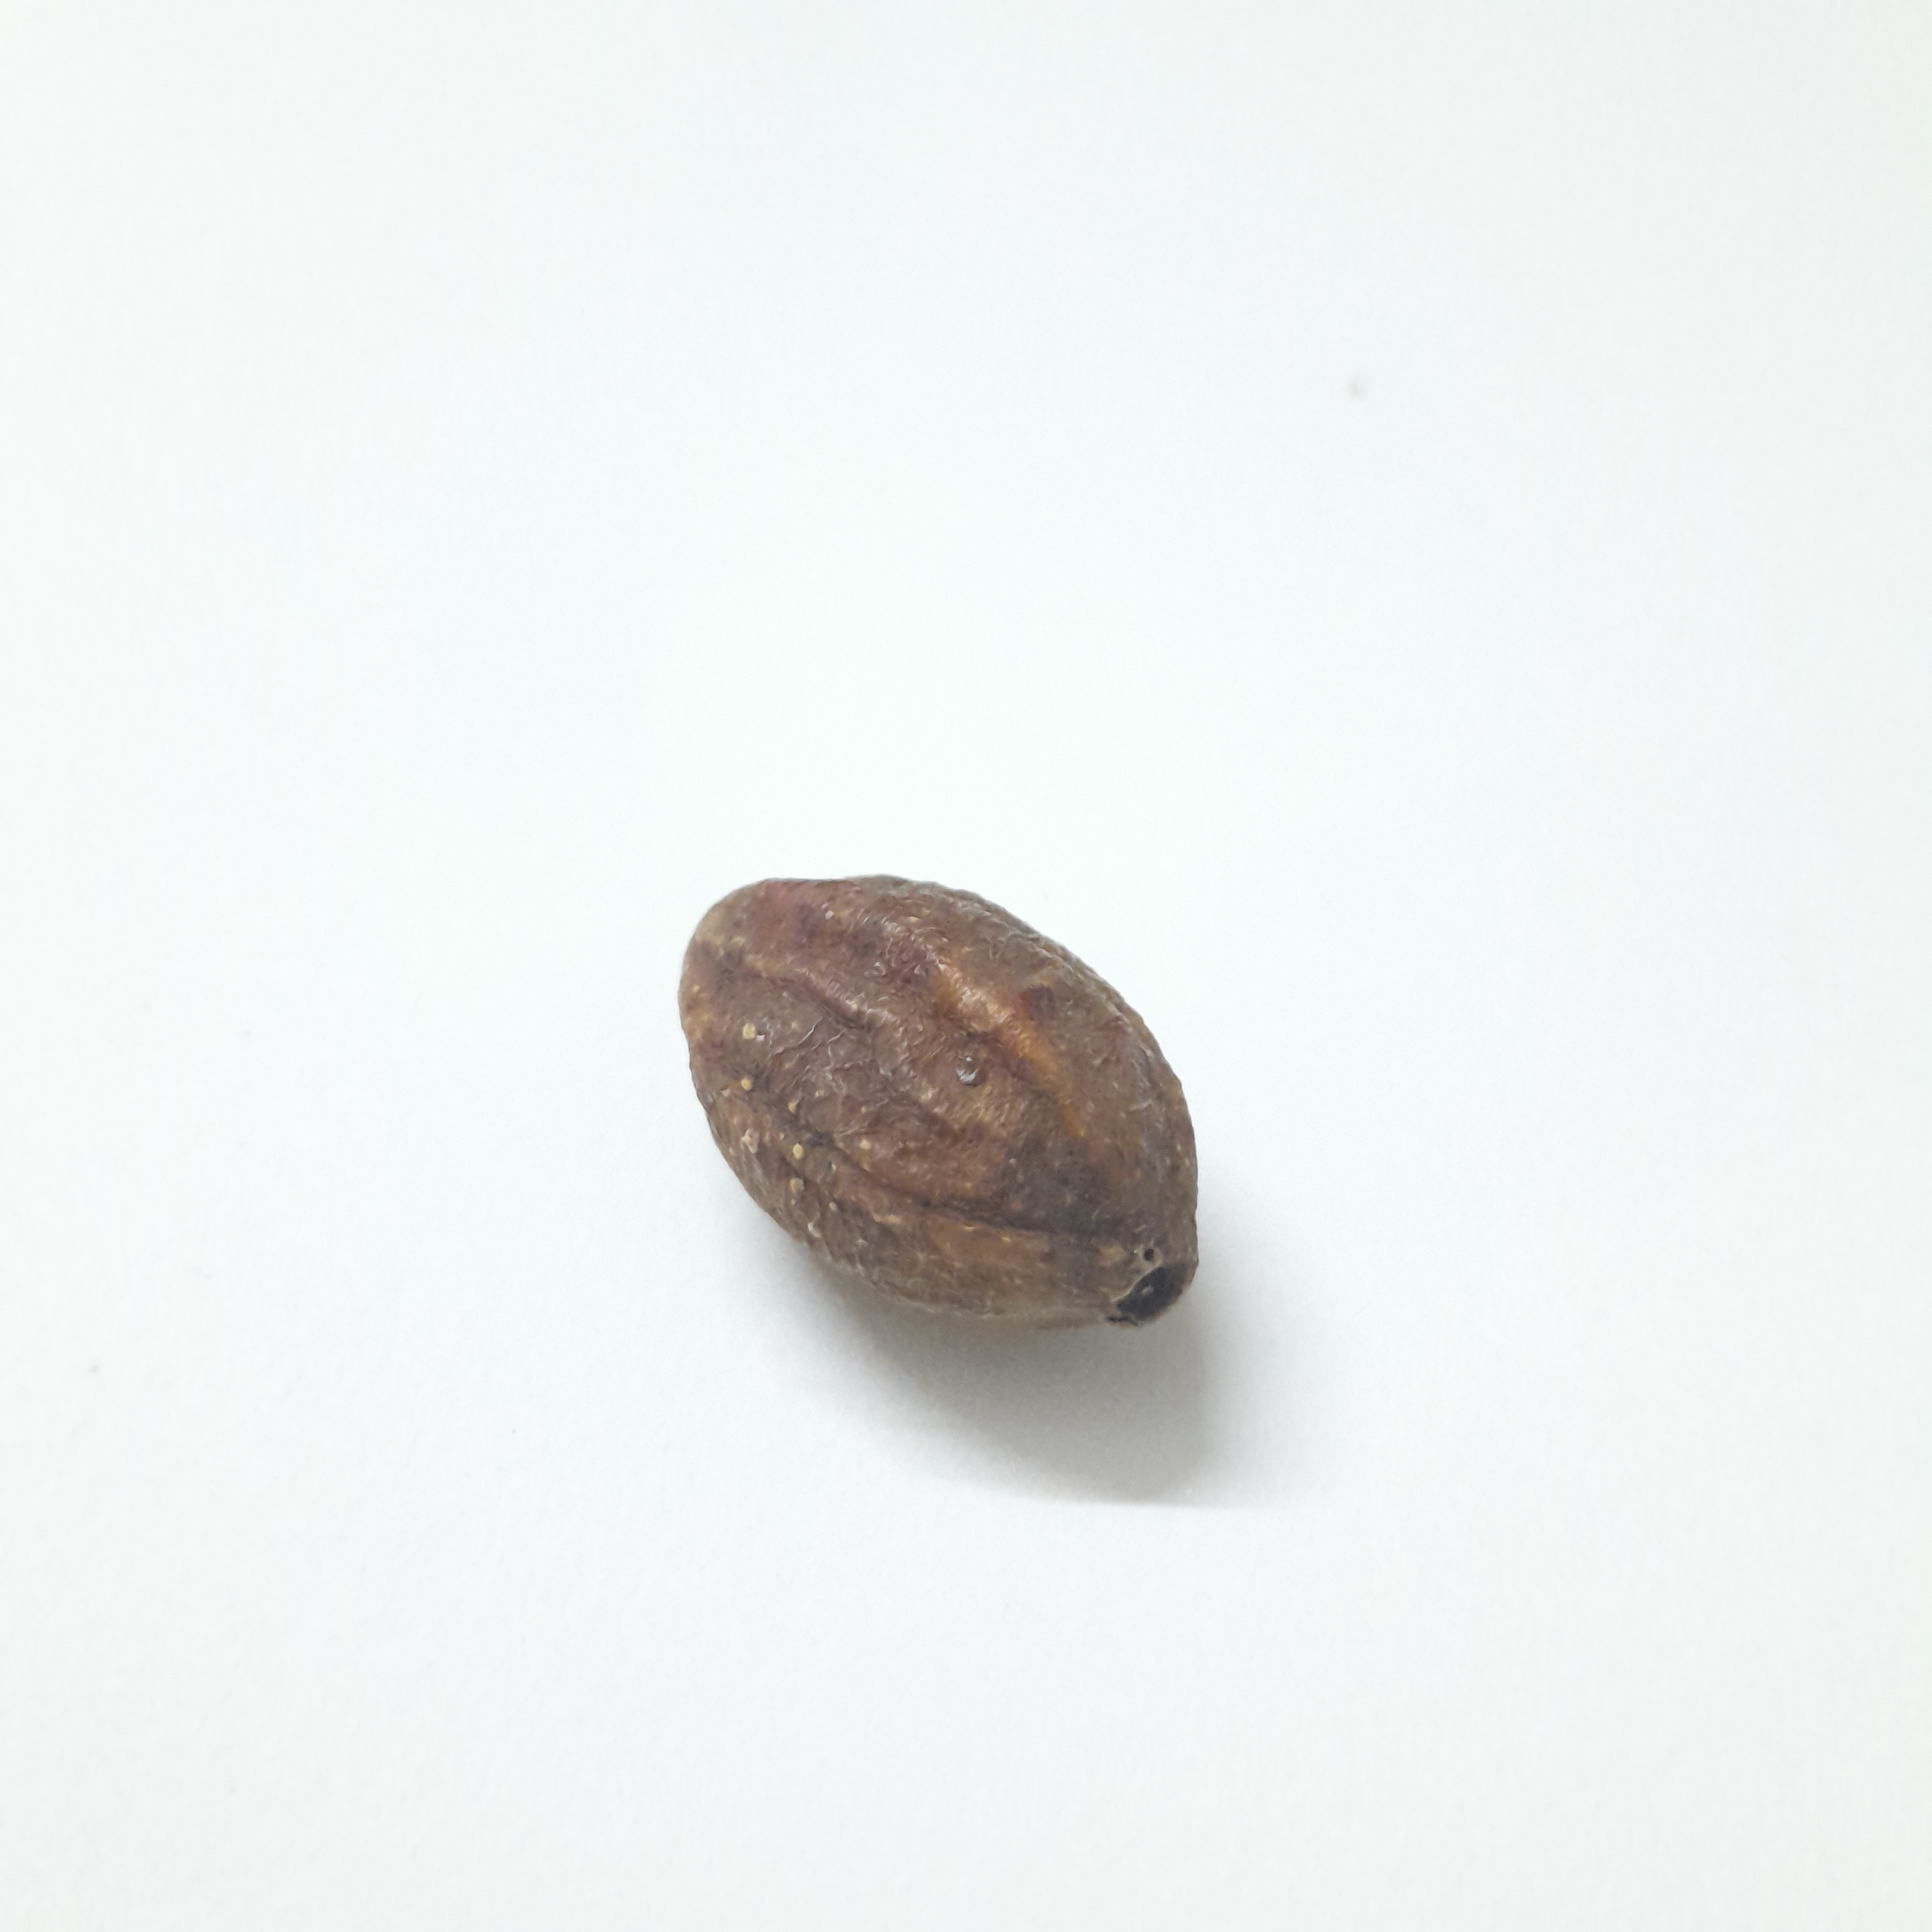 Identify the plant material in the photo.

hirdaa
